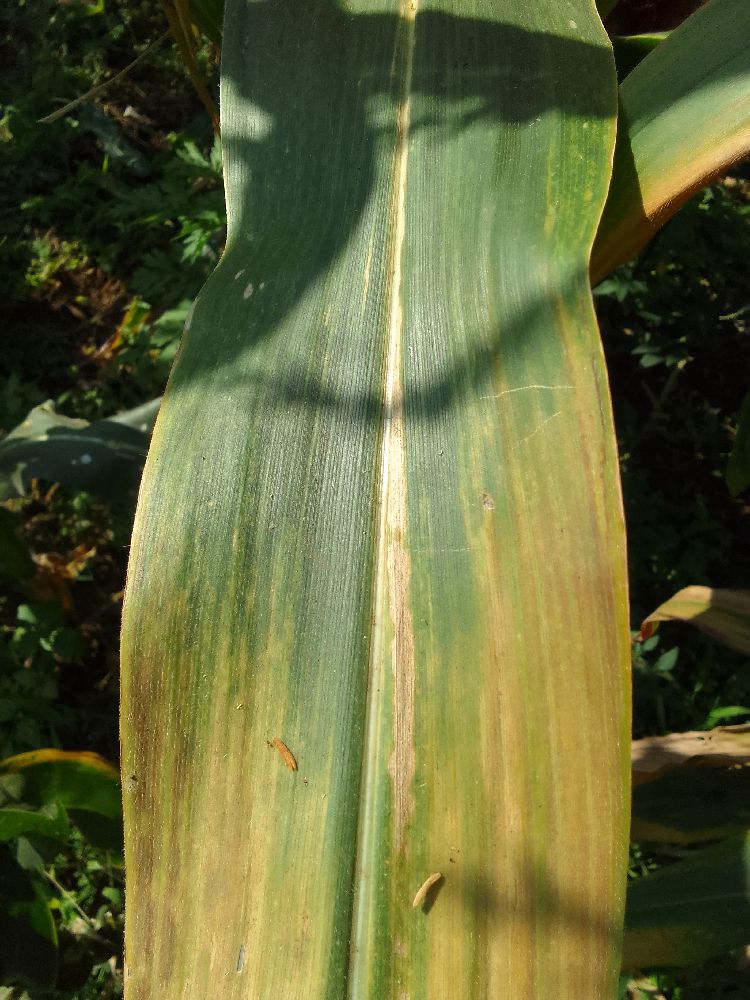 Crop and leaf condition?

maize, maize lethal necrosis
